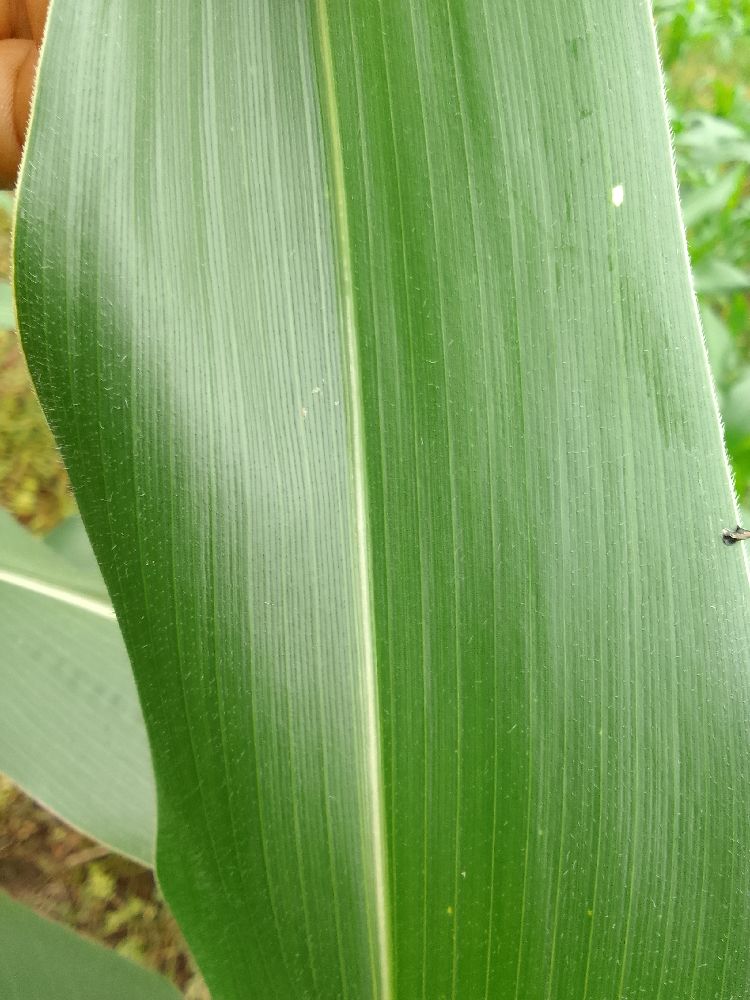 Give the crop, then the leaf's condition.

maize, healthy
